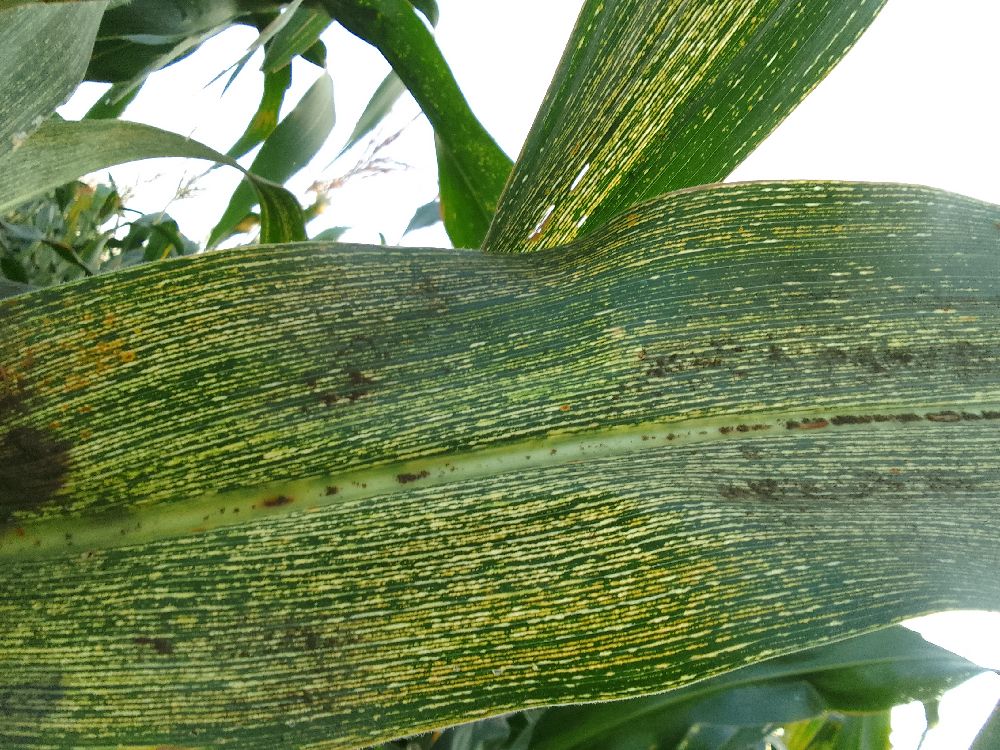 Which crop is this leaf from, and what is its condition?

maize, maize streak virus
